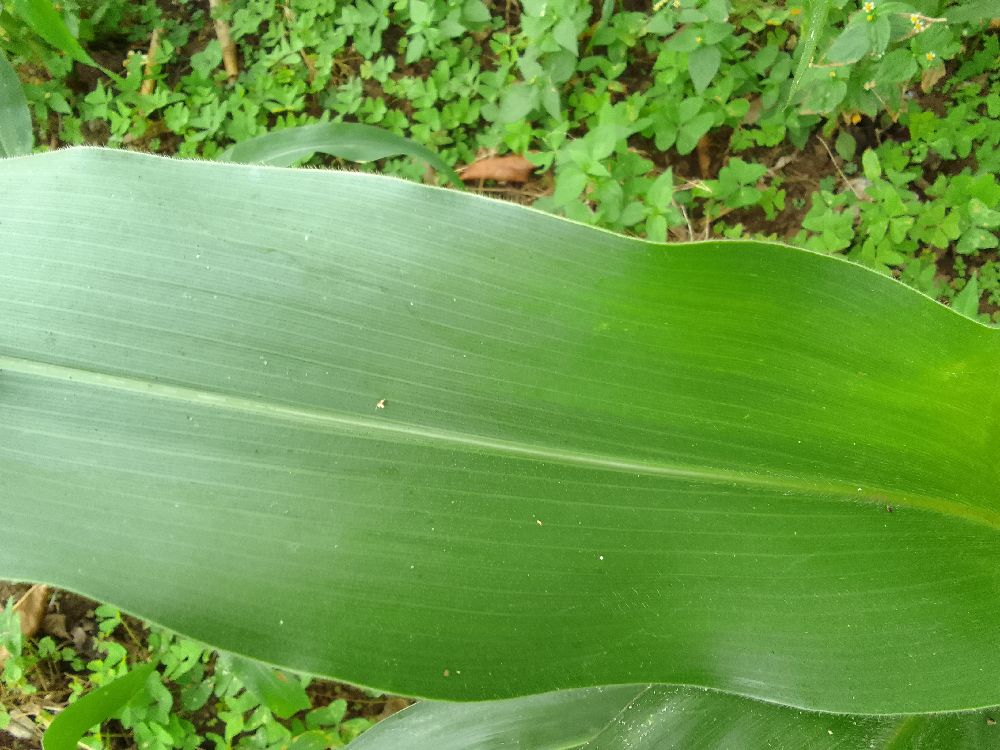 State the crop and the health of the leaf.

maize, healthy
